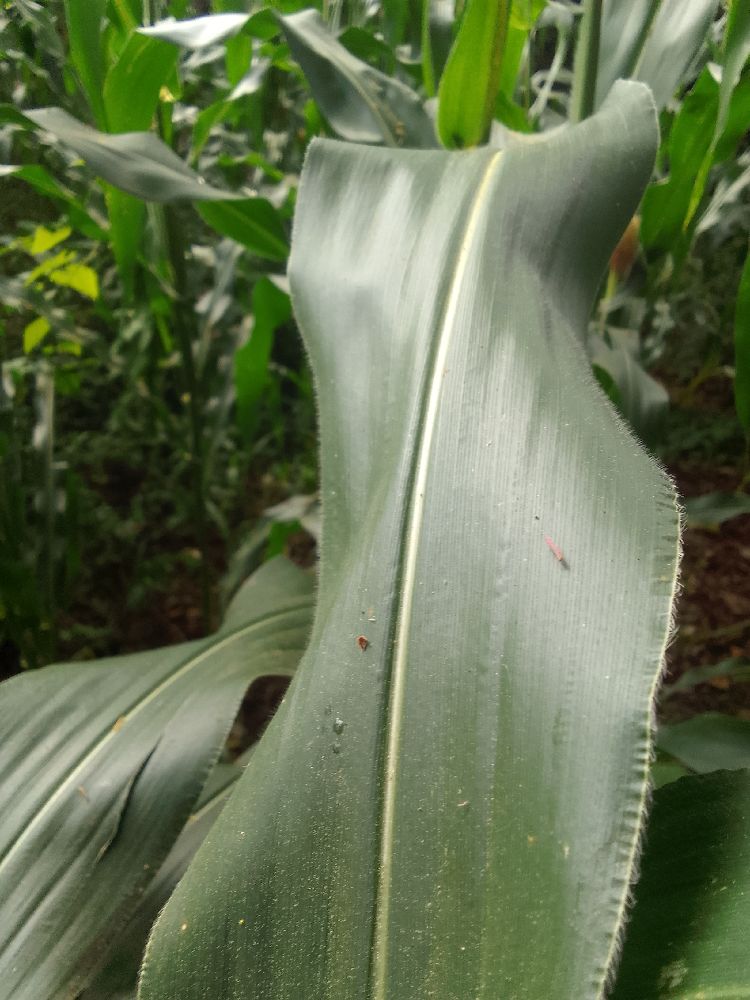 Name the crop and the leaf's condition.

maize, healthy
